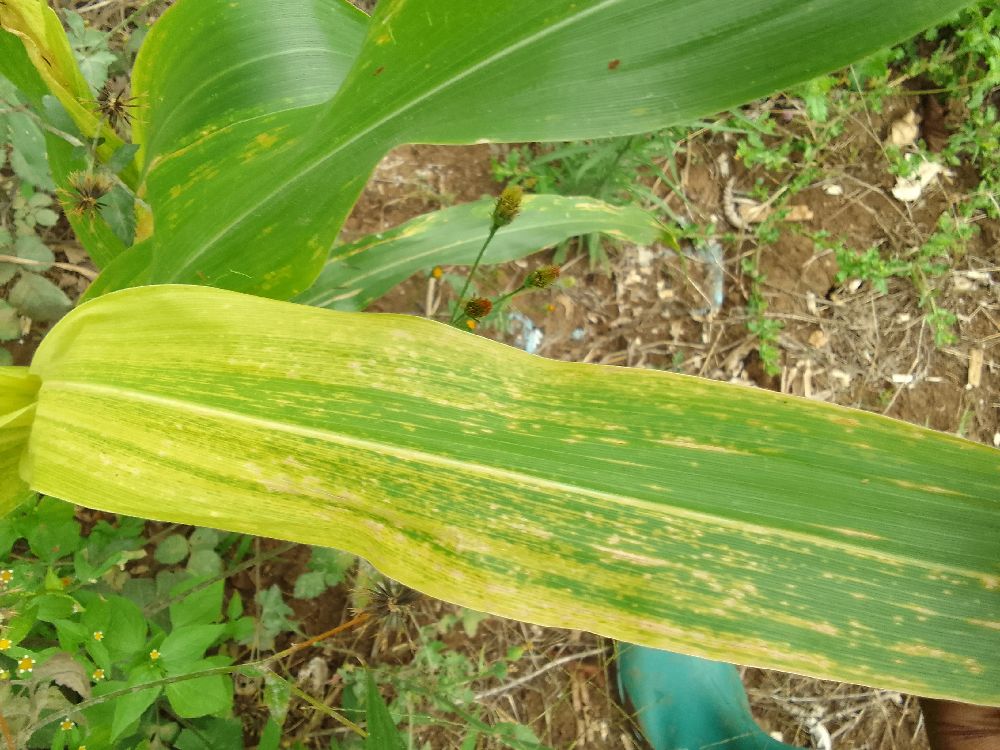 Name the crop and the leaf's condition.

maize, maize lethal necrosis
